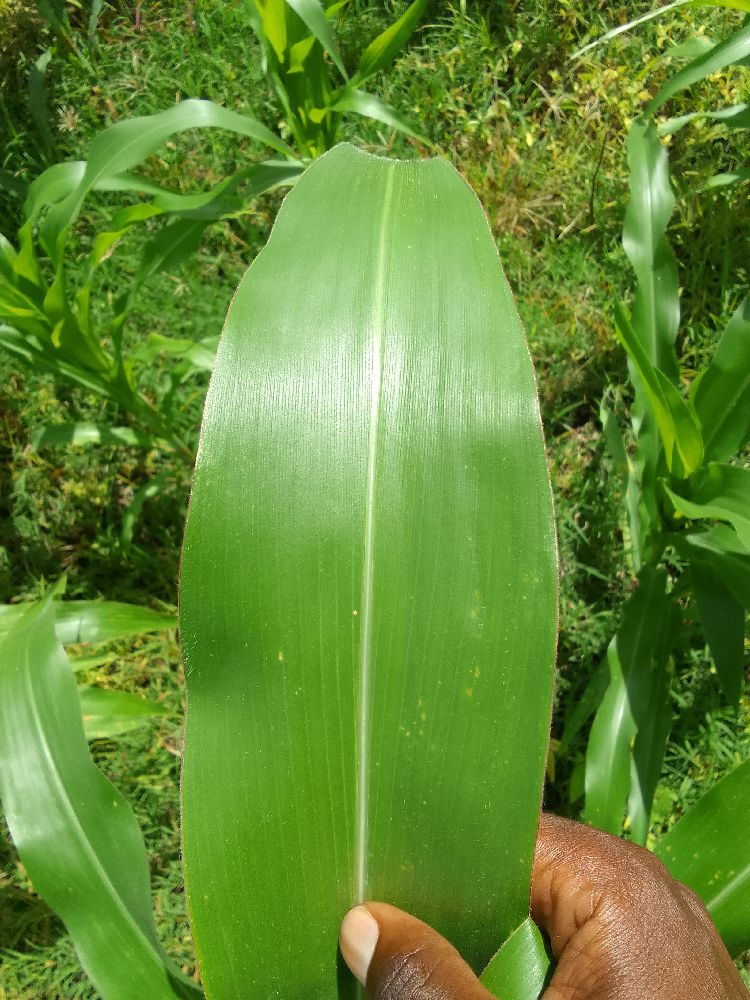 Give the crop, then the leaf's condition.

maize, healthy
